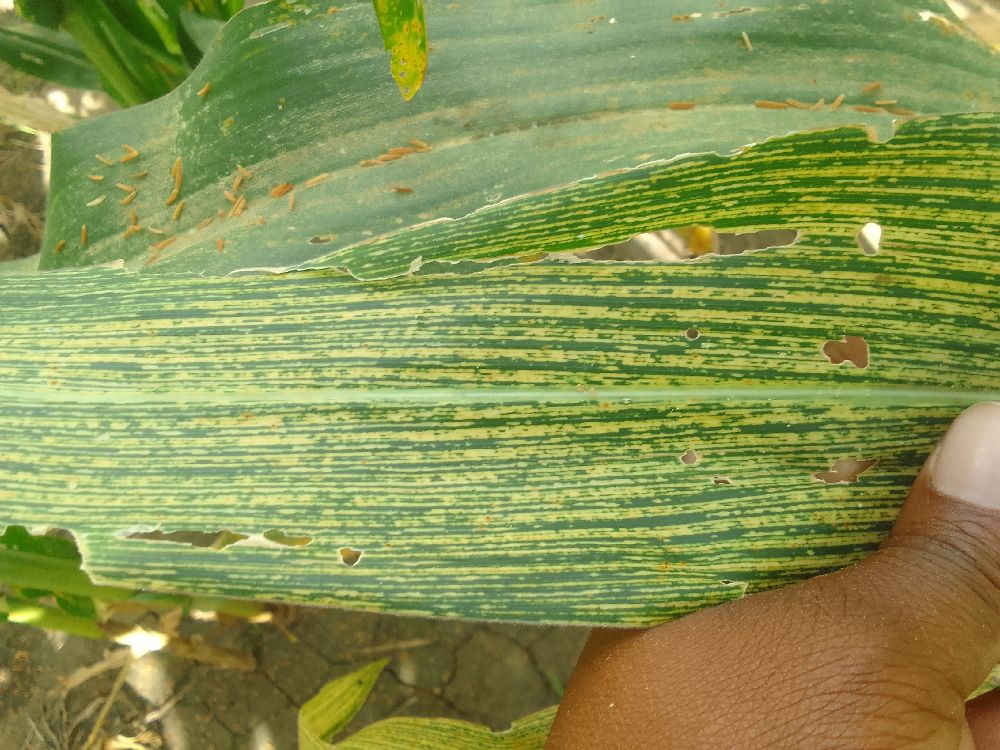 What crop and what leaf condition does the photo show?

maize, maize streak virus
